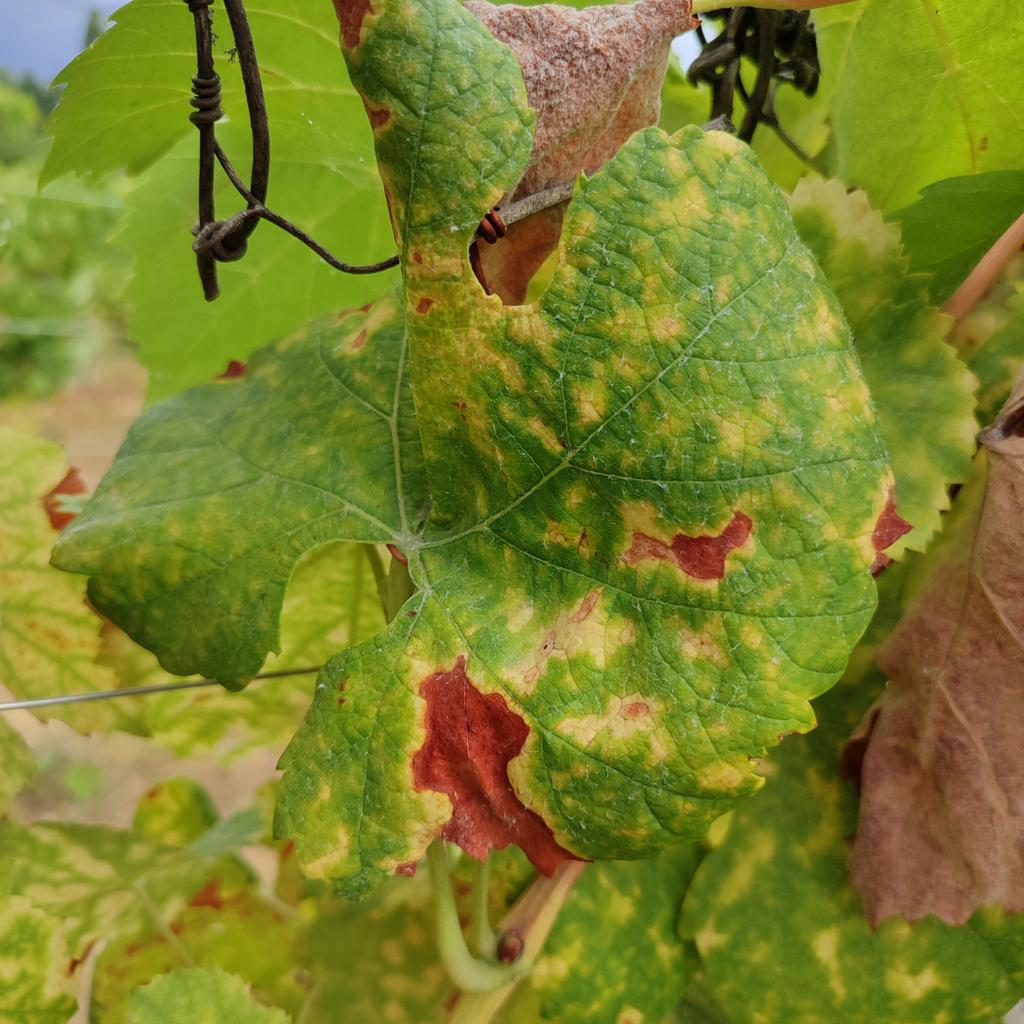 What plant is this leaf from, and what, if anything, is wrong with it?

grapevine, esca complex
